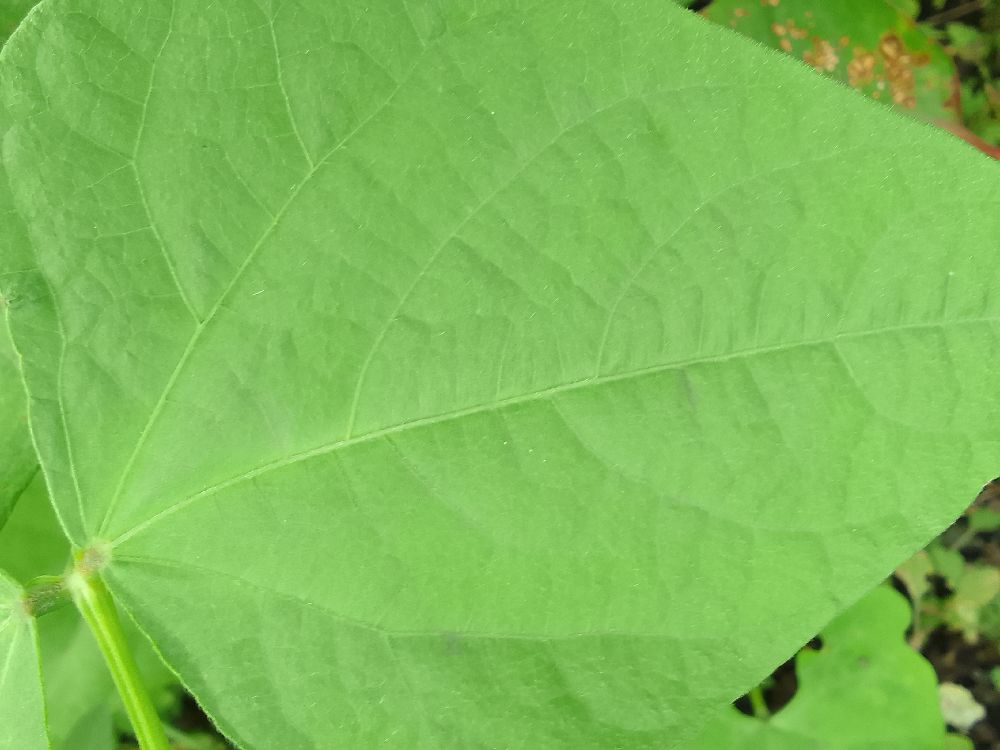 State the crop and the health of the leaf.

common bean, healthy
